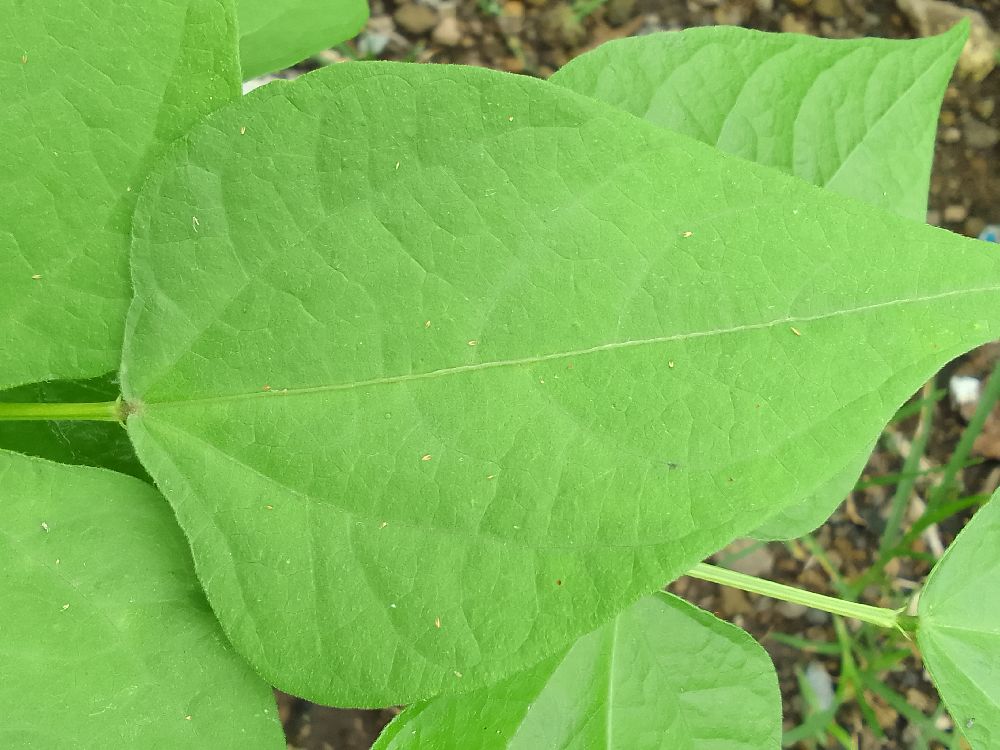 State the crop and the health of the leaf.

common bean, healthy
